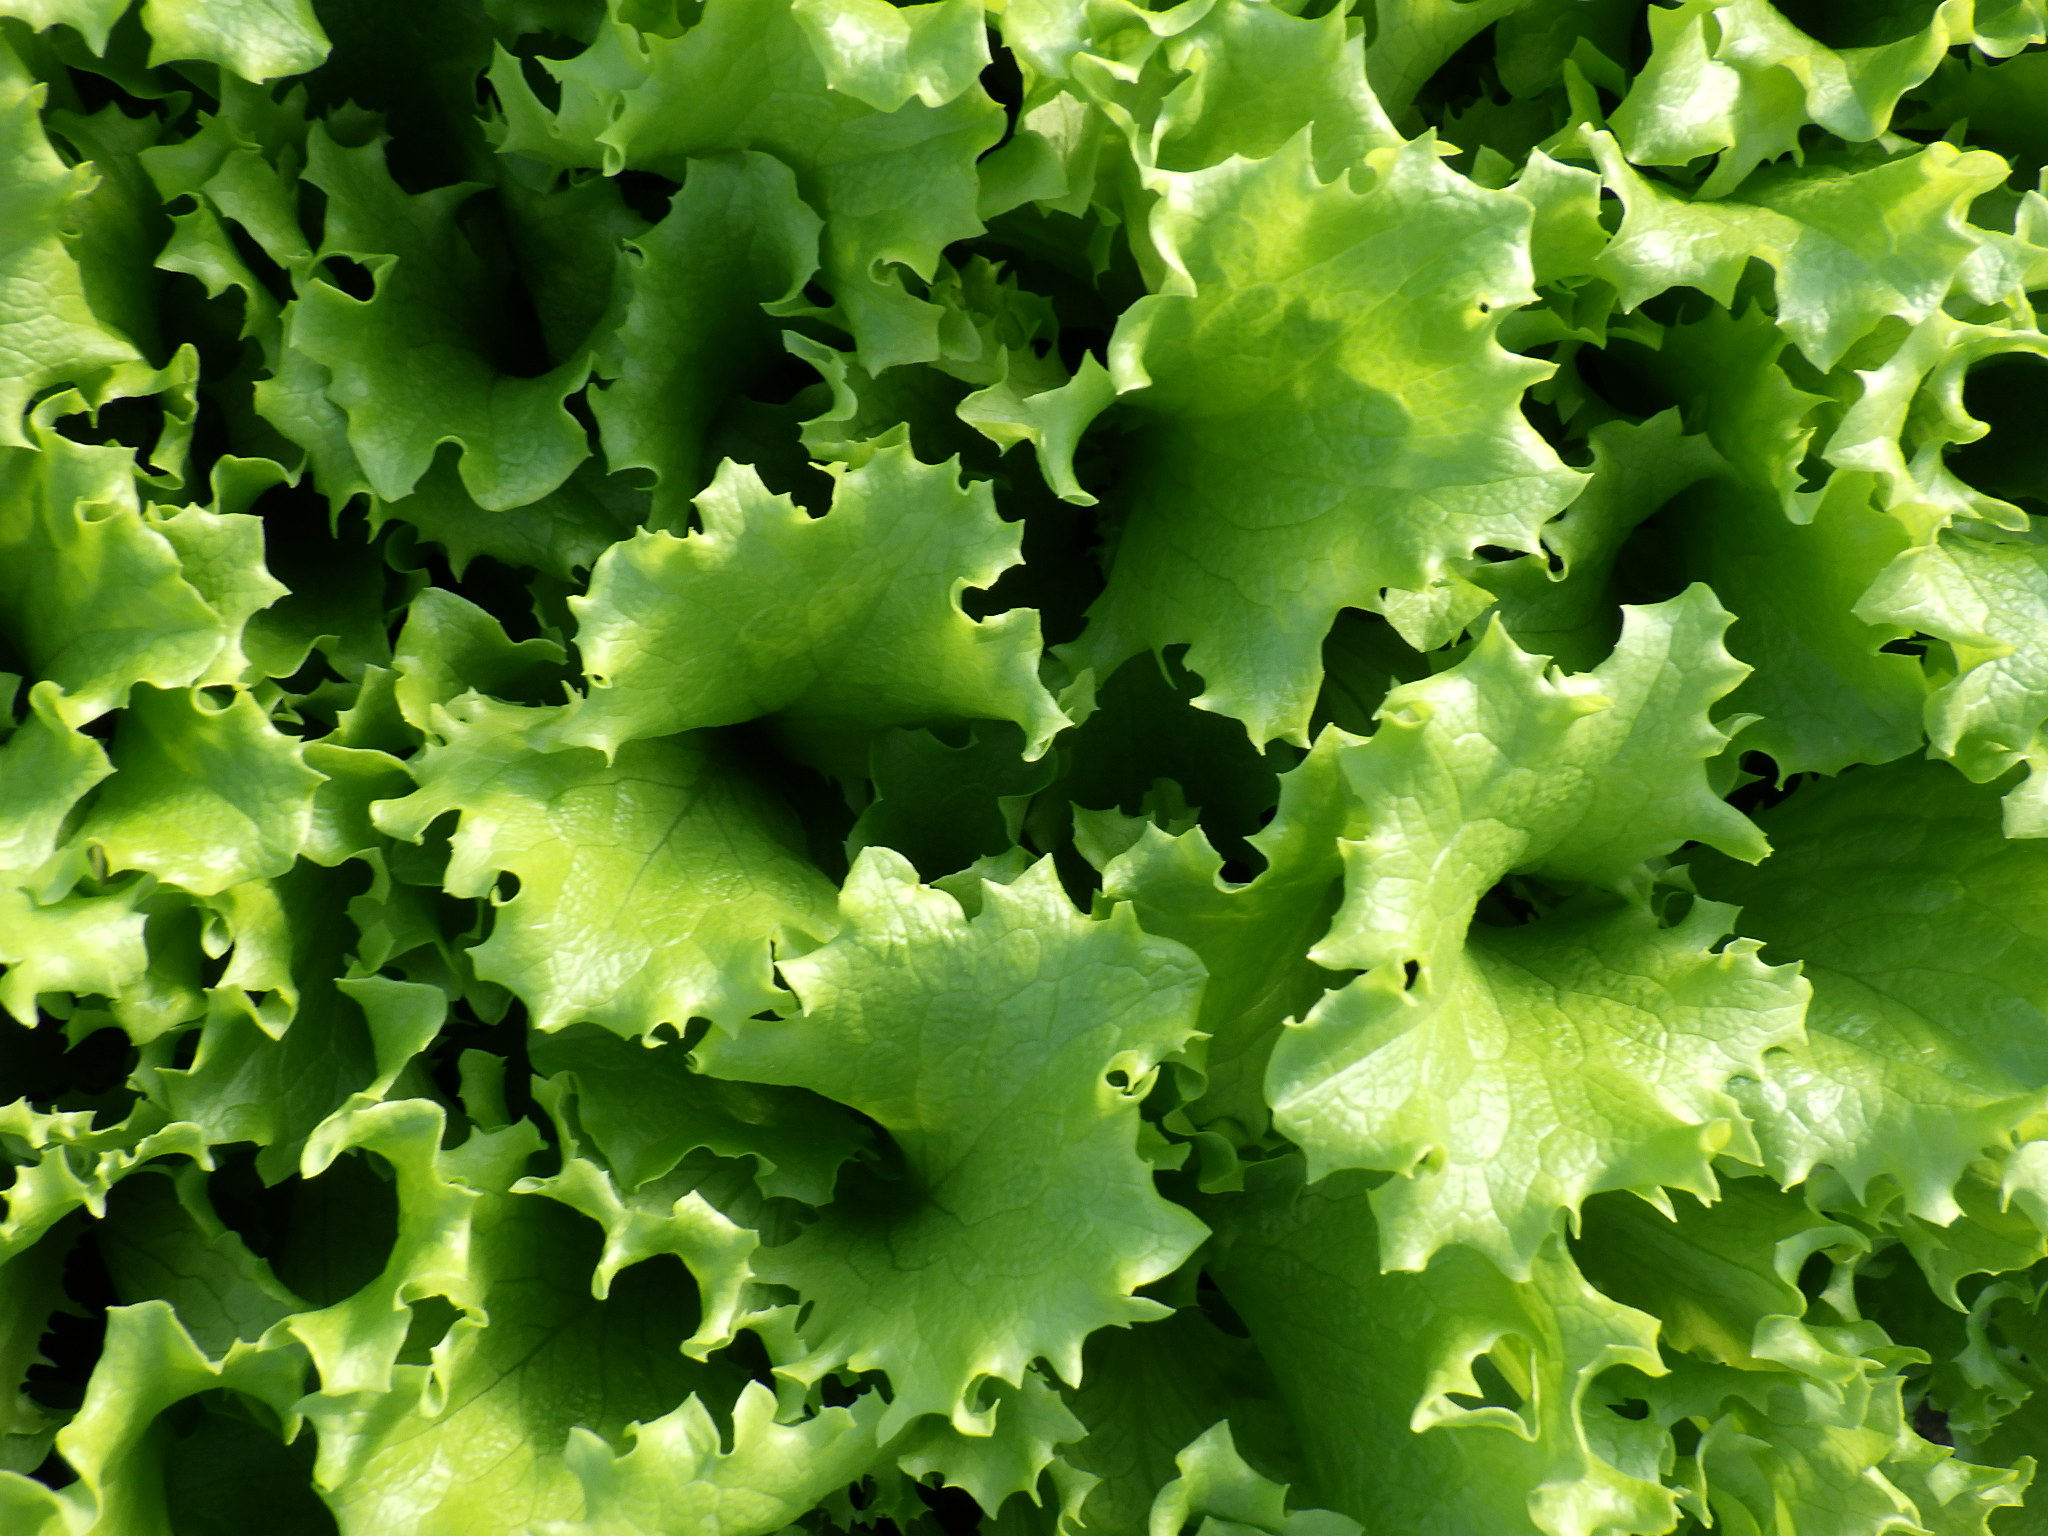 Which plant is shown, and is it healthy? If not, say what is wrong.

lettuce, healthy
